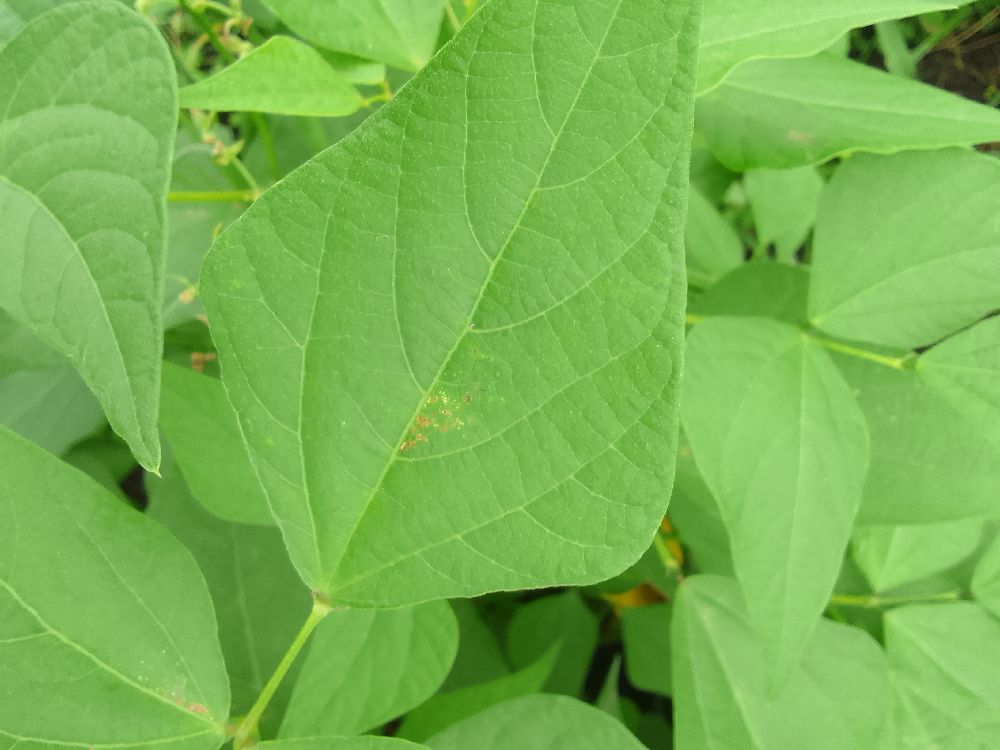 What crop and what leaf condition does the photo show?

common bean, healthy
